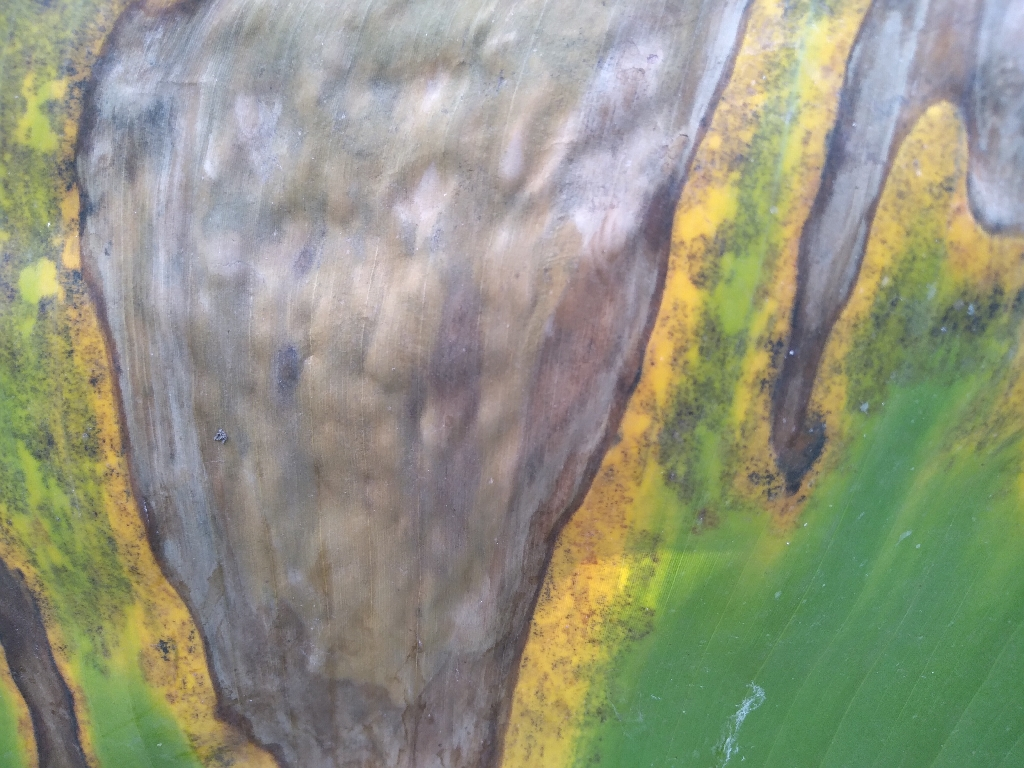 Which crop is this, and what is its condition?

banana, black sigatoka
